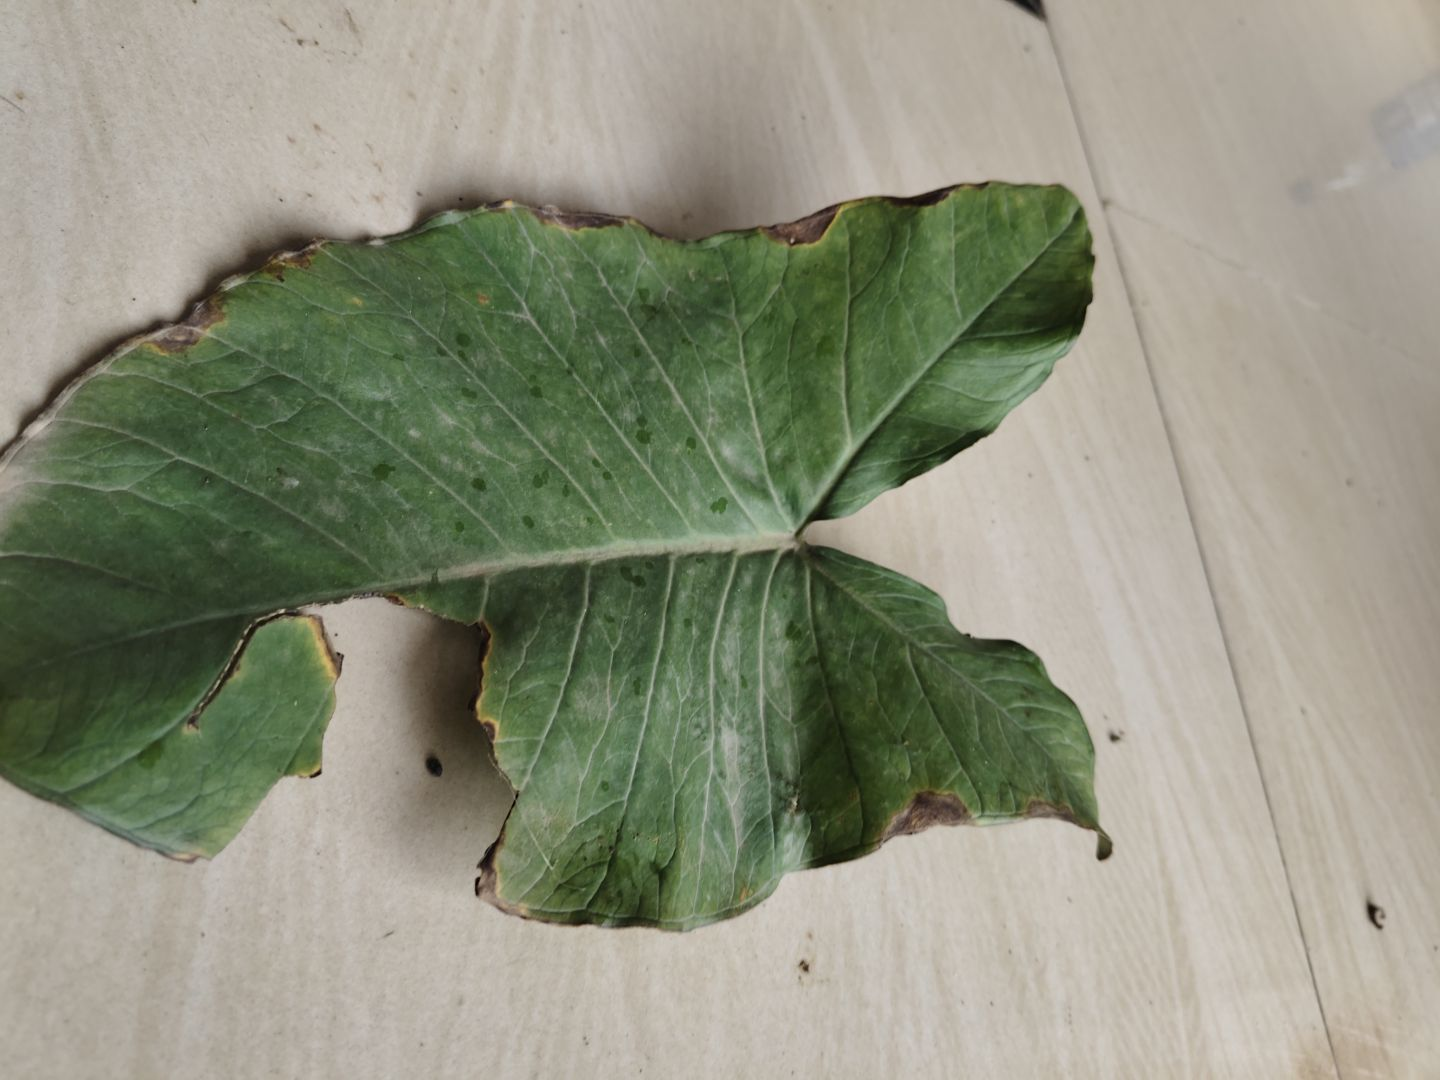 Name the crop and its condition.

taro, leaf blight
